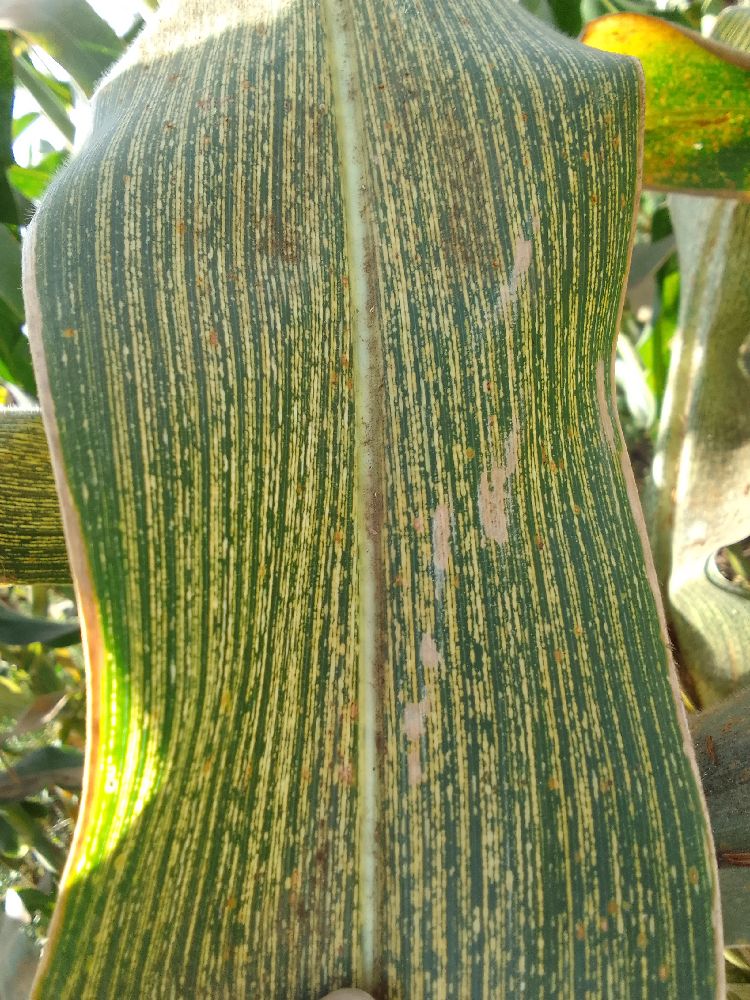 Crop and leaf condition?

maize, maize streak virus
